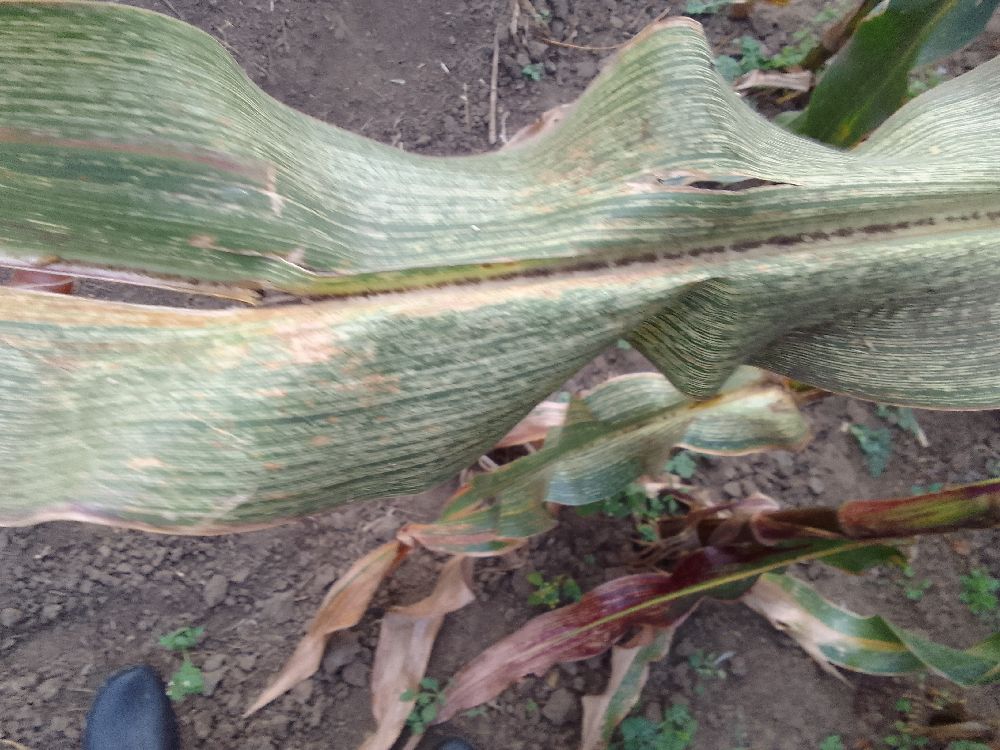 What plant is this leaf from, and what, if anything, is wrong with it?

maize, maize streak virus
